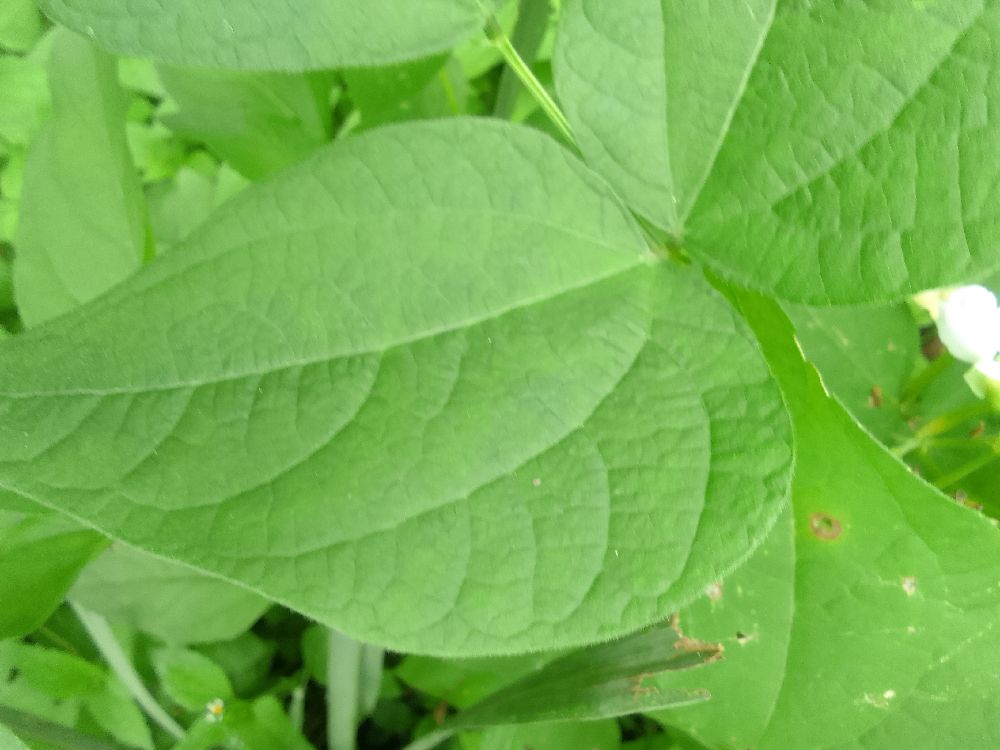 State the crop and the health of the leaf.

common bean, healthy
